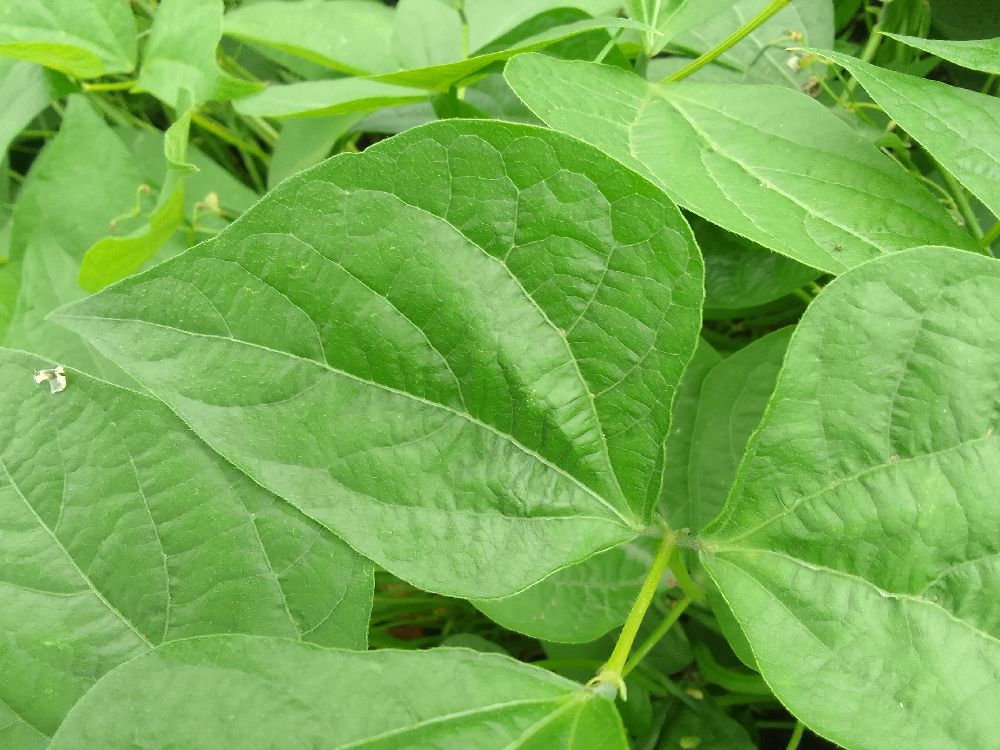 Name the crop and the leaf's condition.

common bean, healthy
